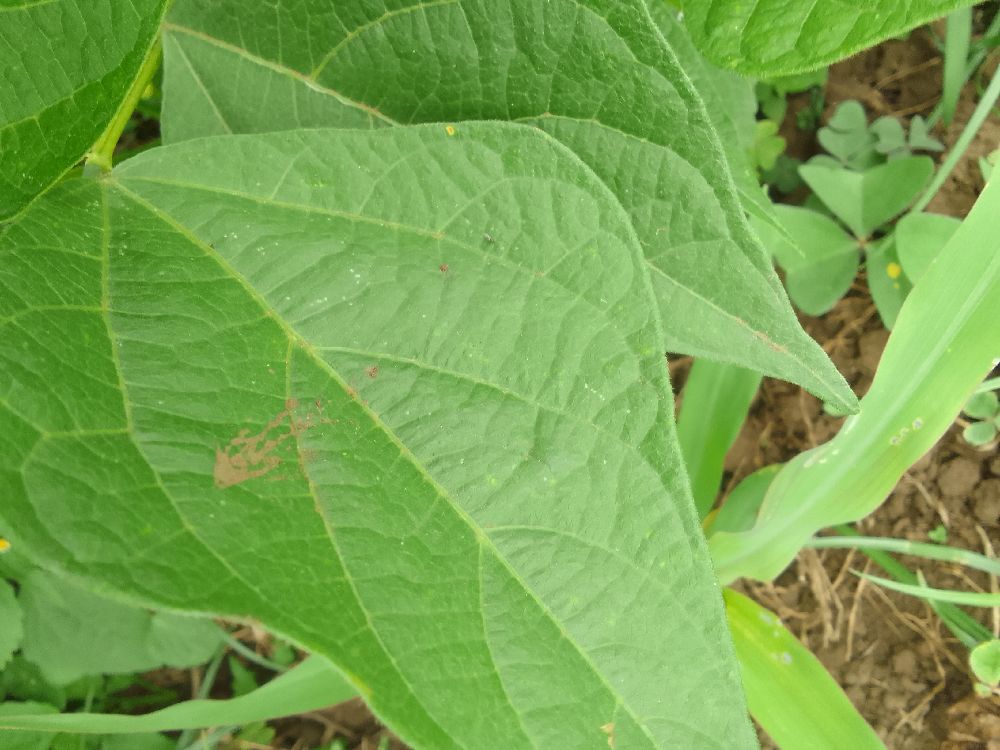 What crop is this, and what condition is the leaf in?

common bean, healthy
